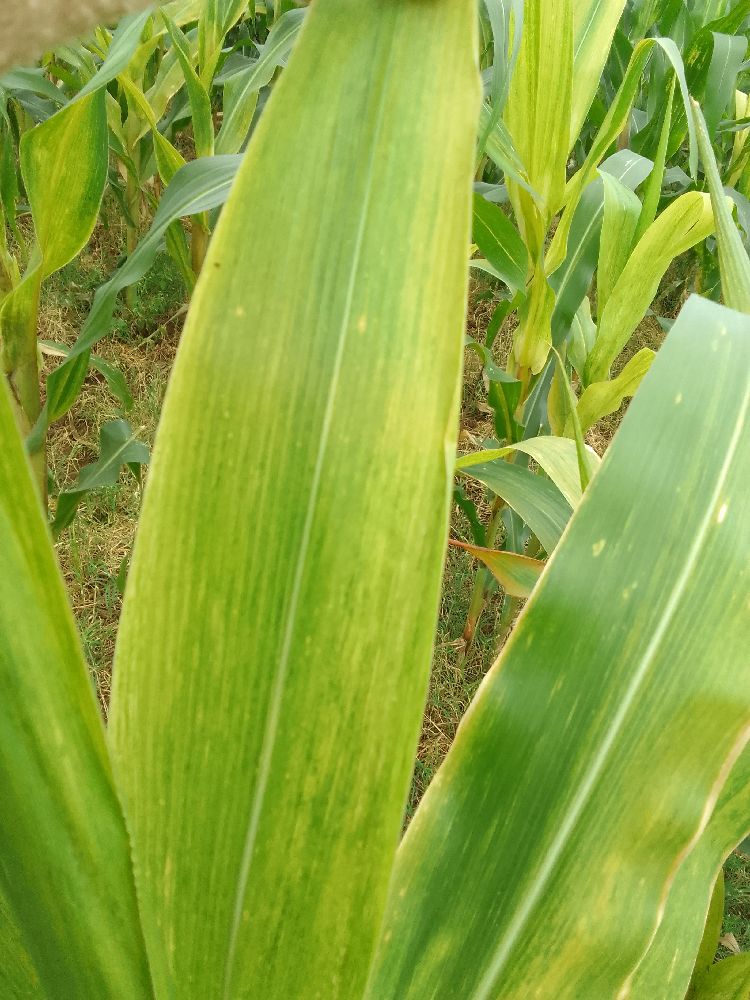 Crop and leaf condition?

maize, maize lethal necrosis
